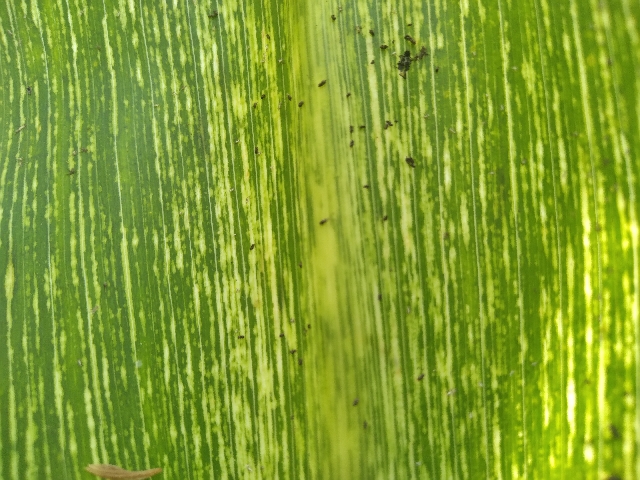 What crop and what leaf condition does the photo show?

maize, maize streak virus
